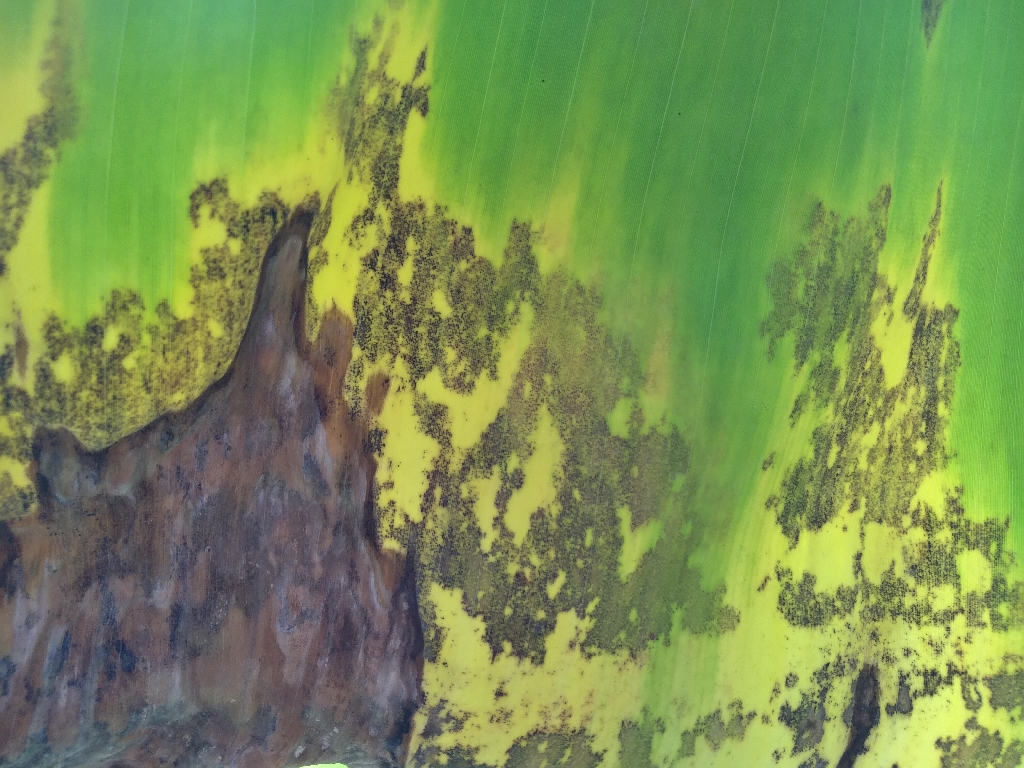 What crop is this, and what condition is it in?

banana, black sigatoka
